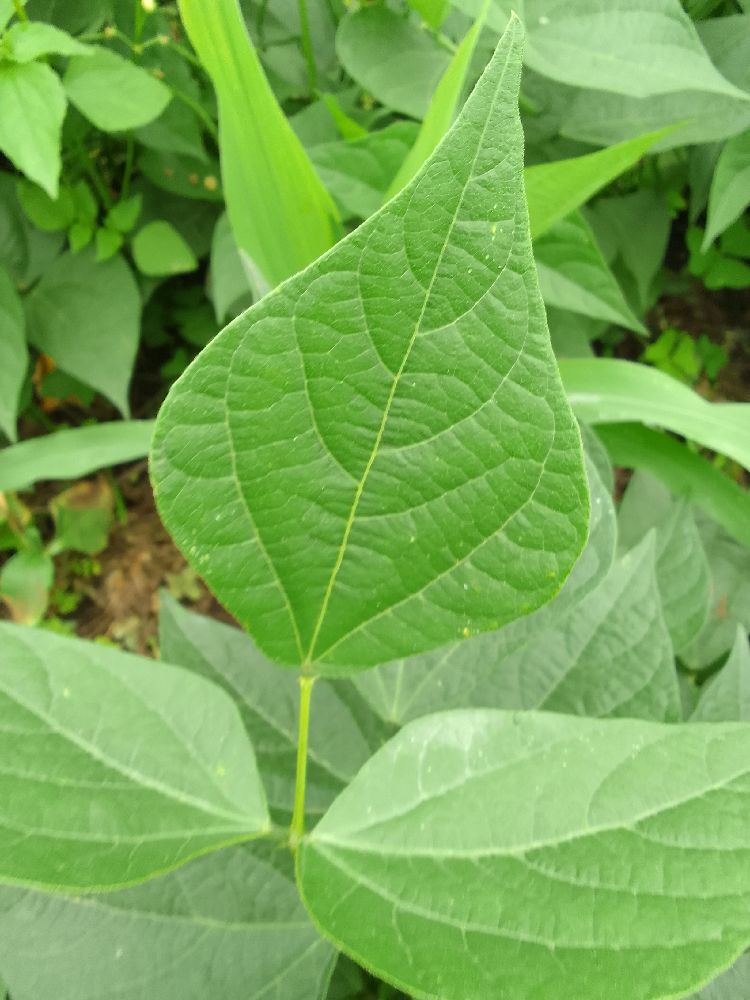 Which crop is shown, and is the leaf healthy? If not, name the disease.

common bean, healthy
